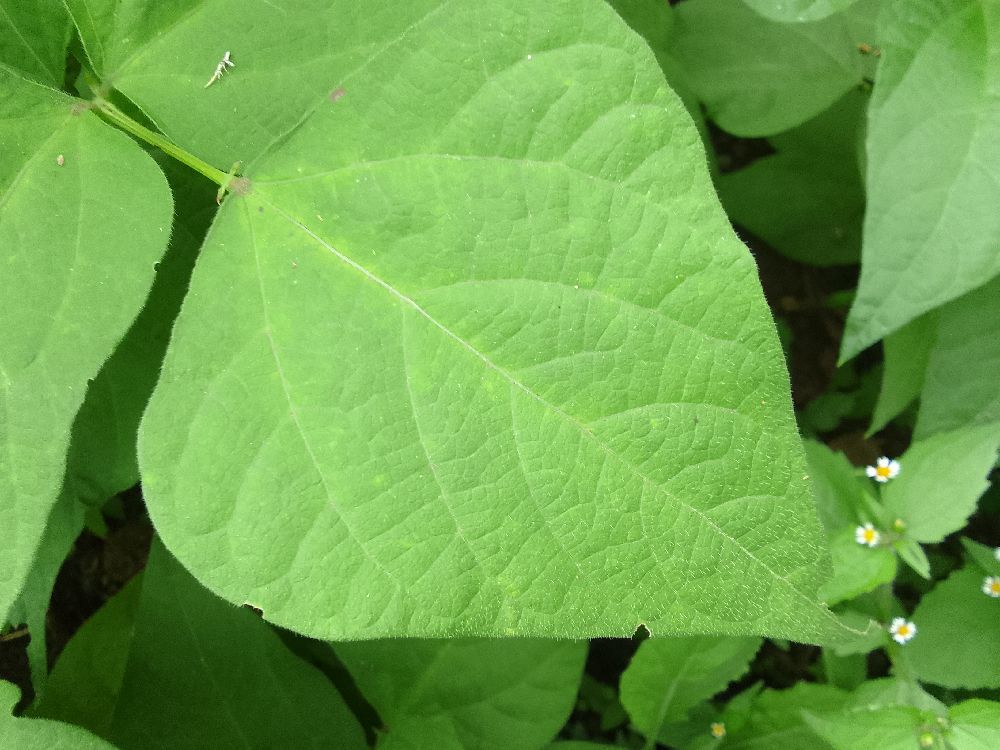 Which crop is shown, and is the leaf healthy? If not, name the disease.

common bean, healthy
